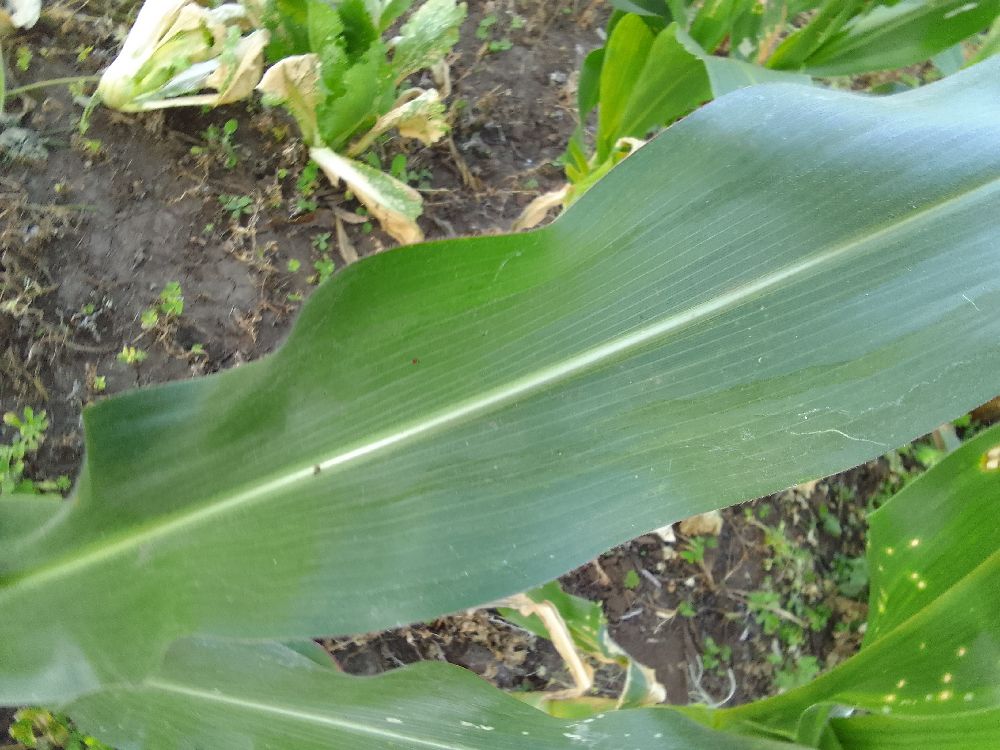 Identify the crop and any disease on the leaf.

maize, healthy
